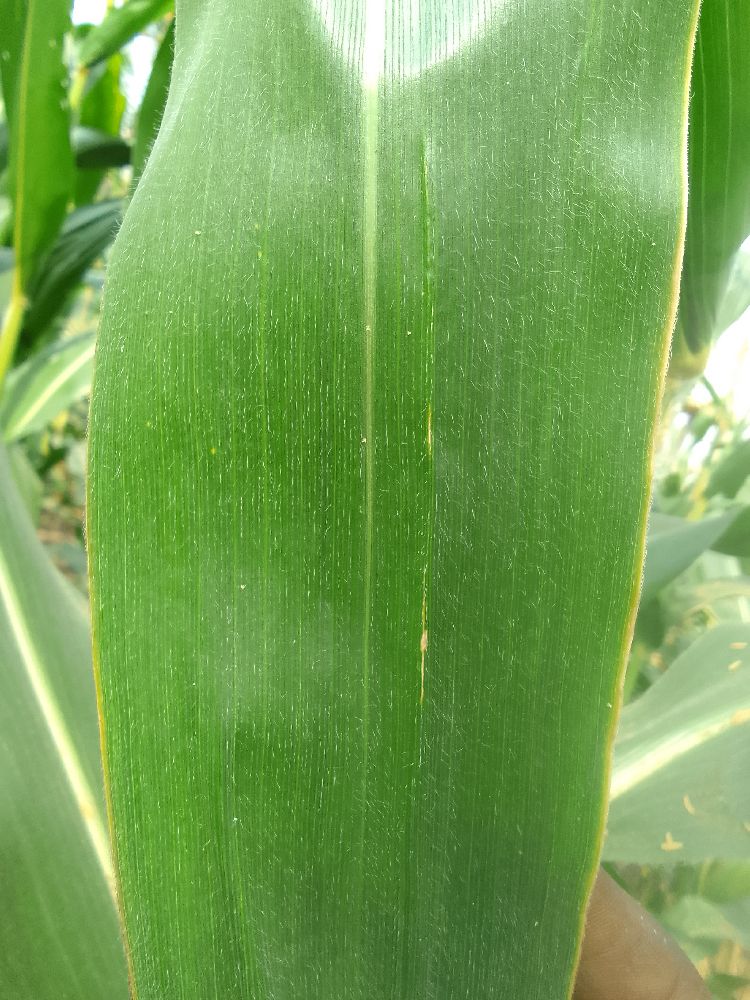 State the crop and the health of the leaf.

maize, healthy
